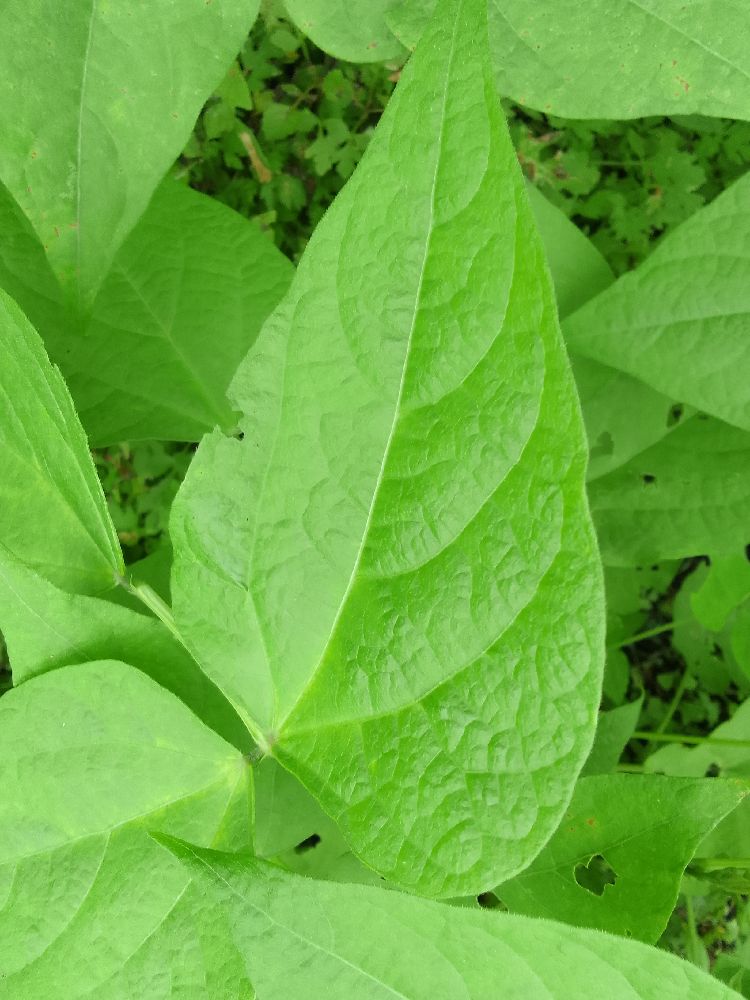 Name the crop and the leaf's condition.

common bean, healthy
